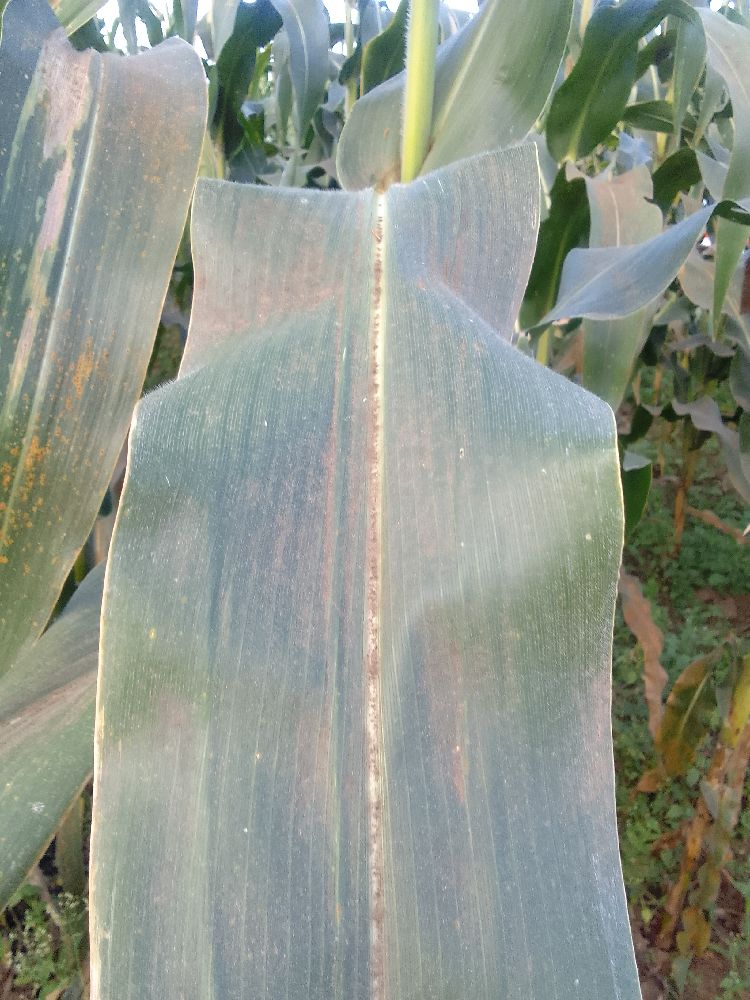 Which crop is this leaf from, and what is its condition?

maize, healthy
